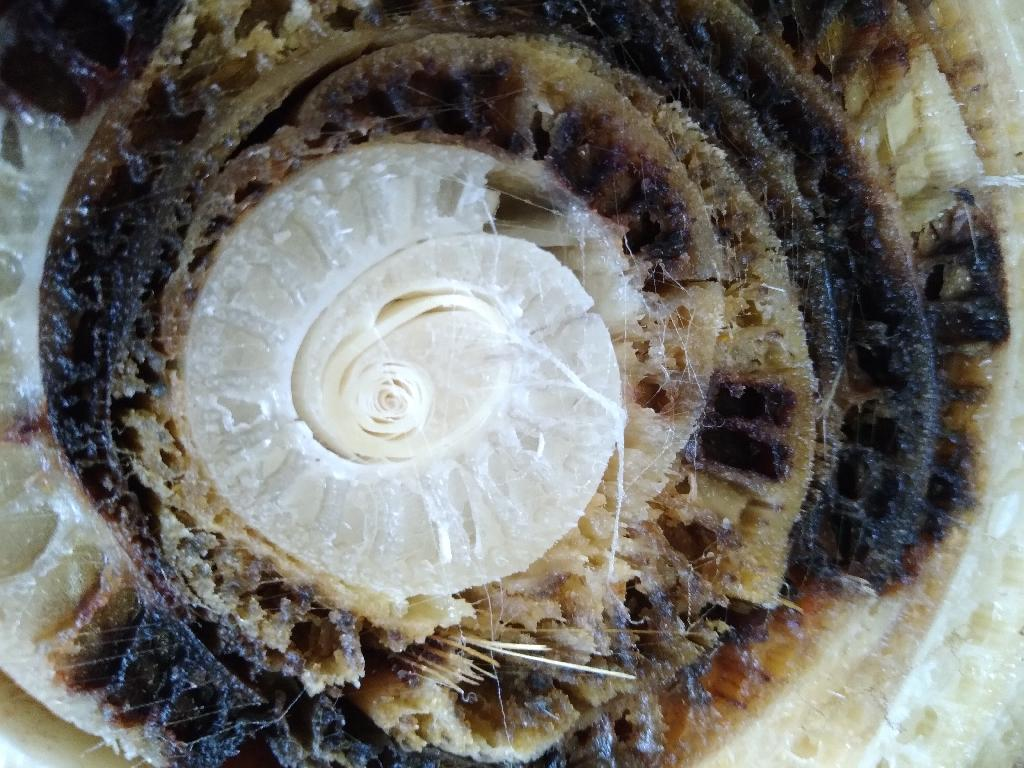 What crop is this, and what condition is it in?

banana, fusarium wilt race 1
